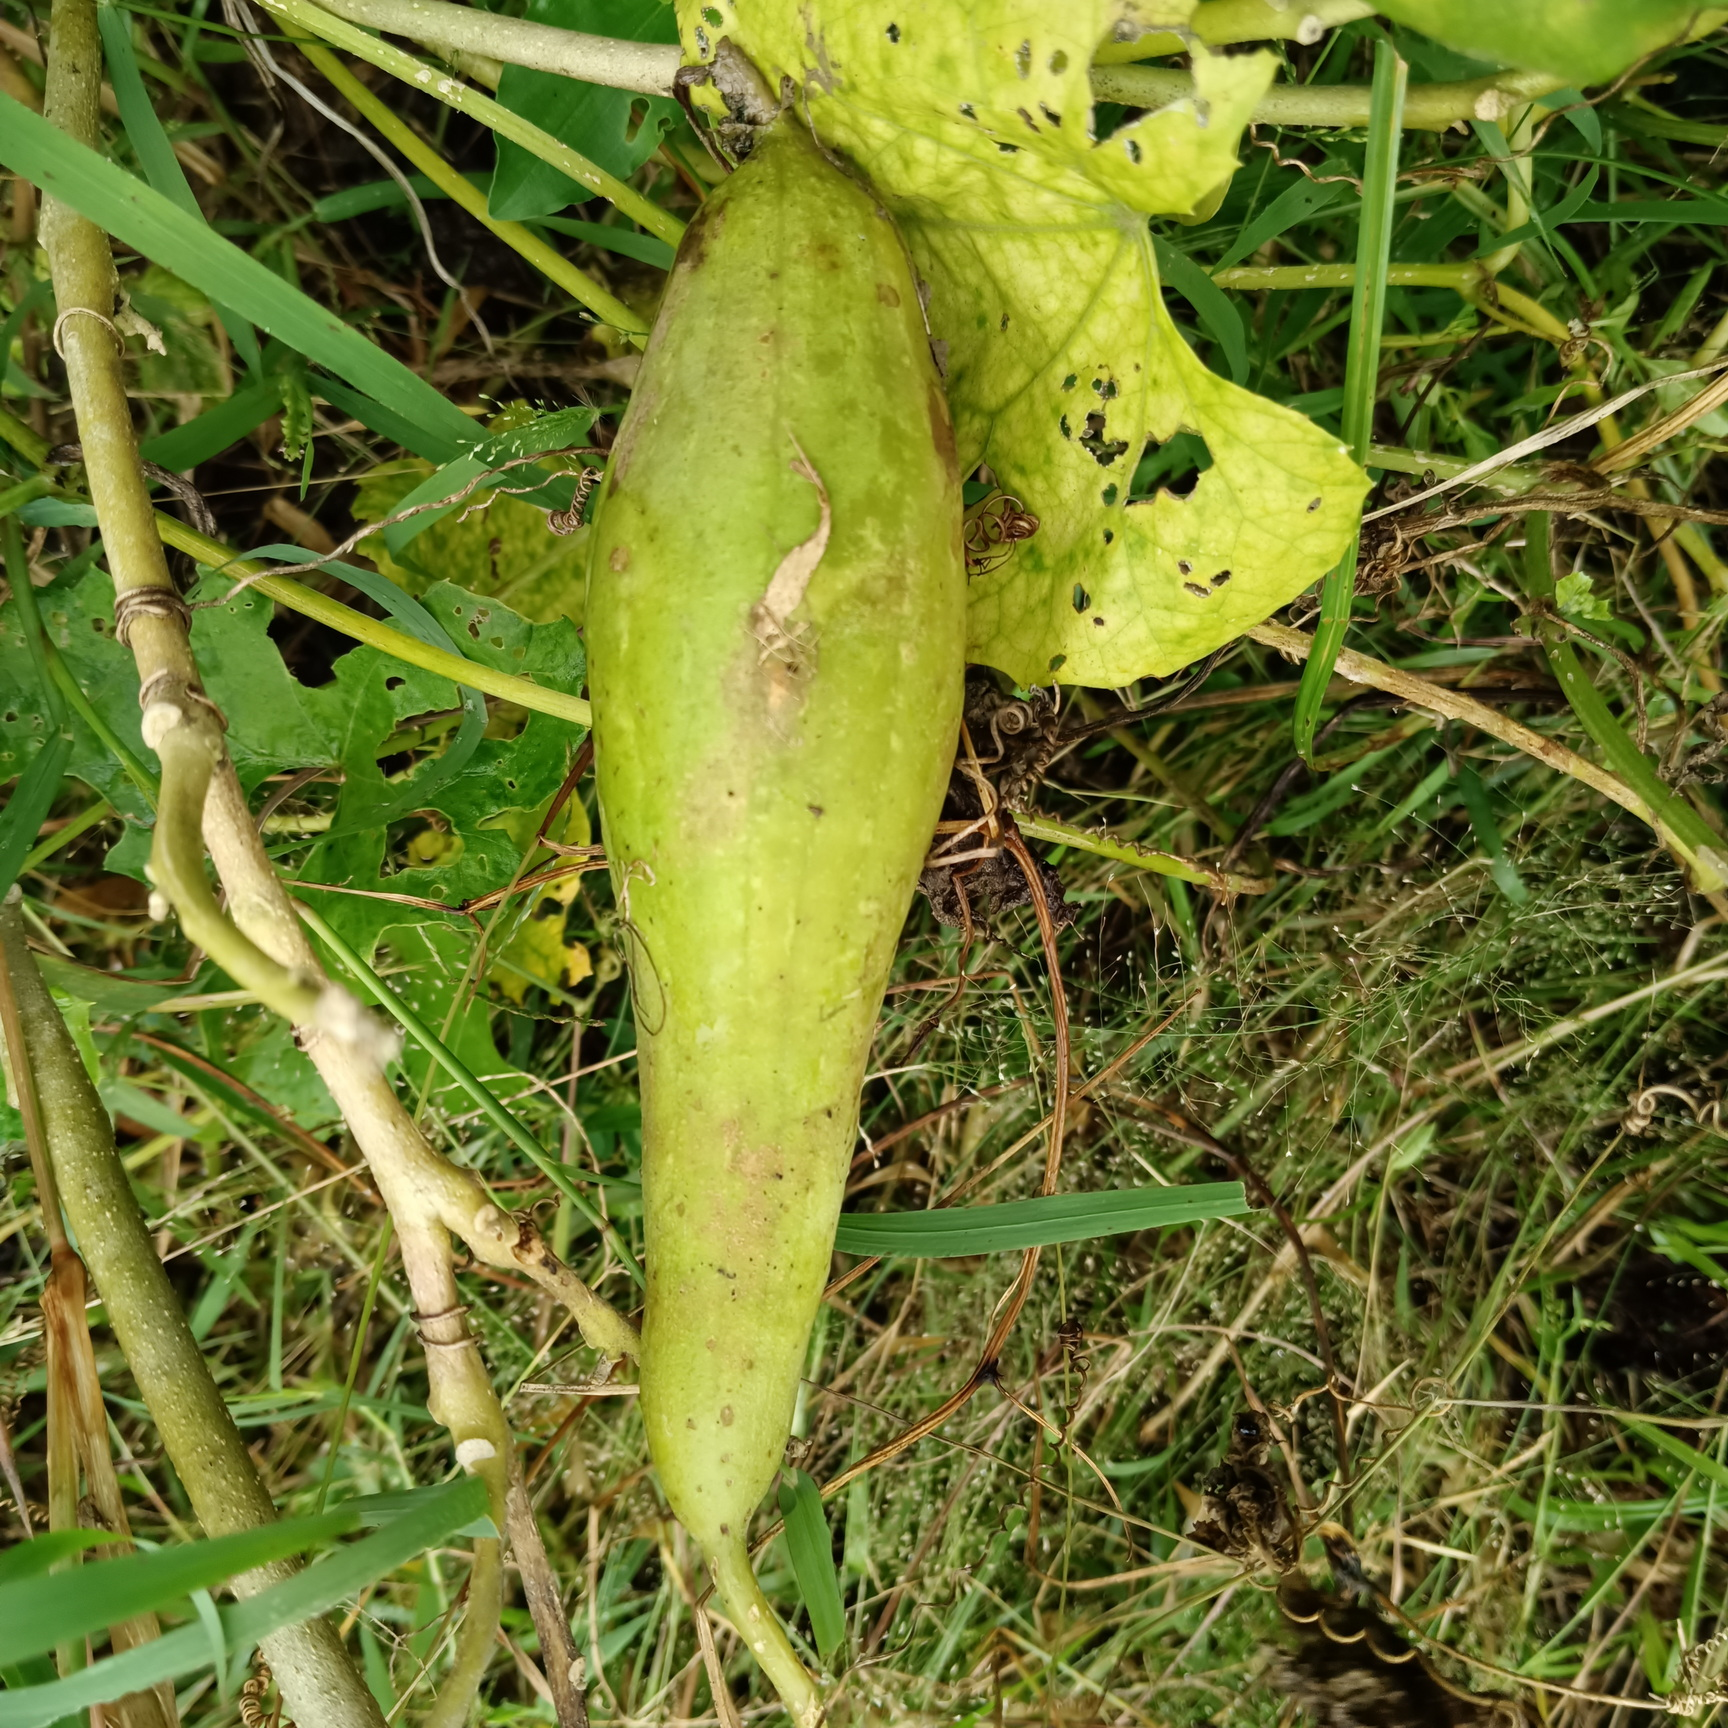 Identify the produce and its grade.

luffa, faulty
